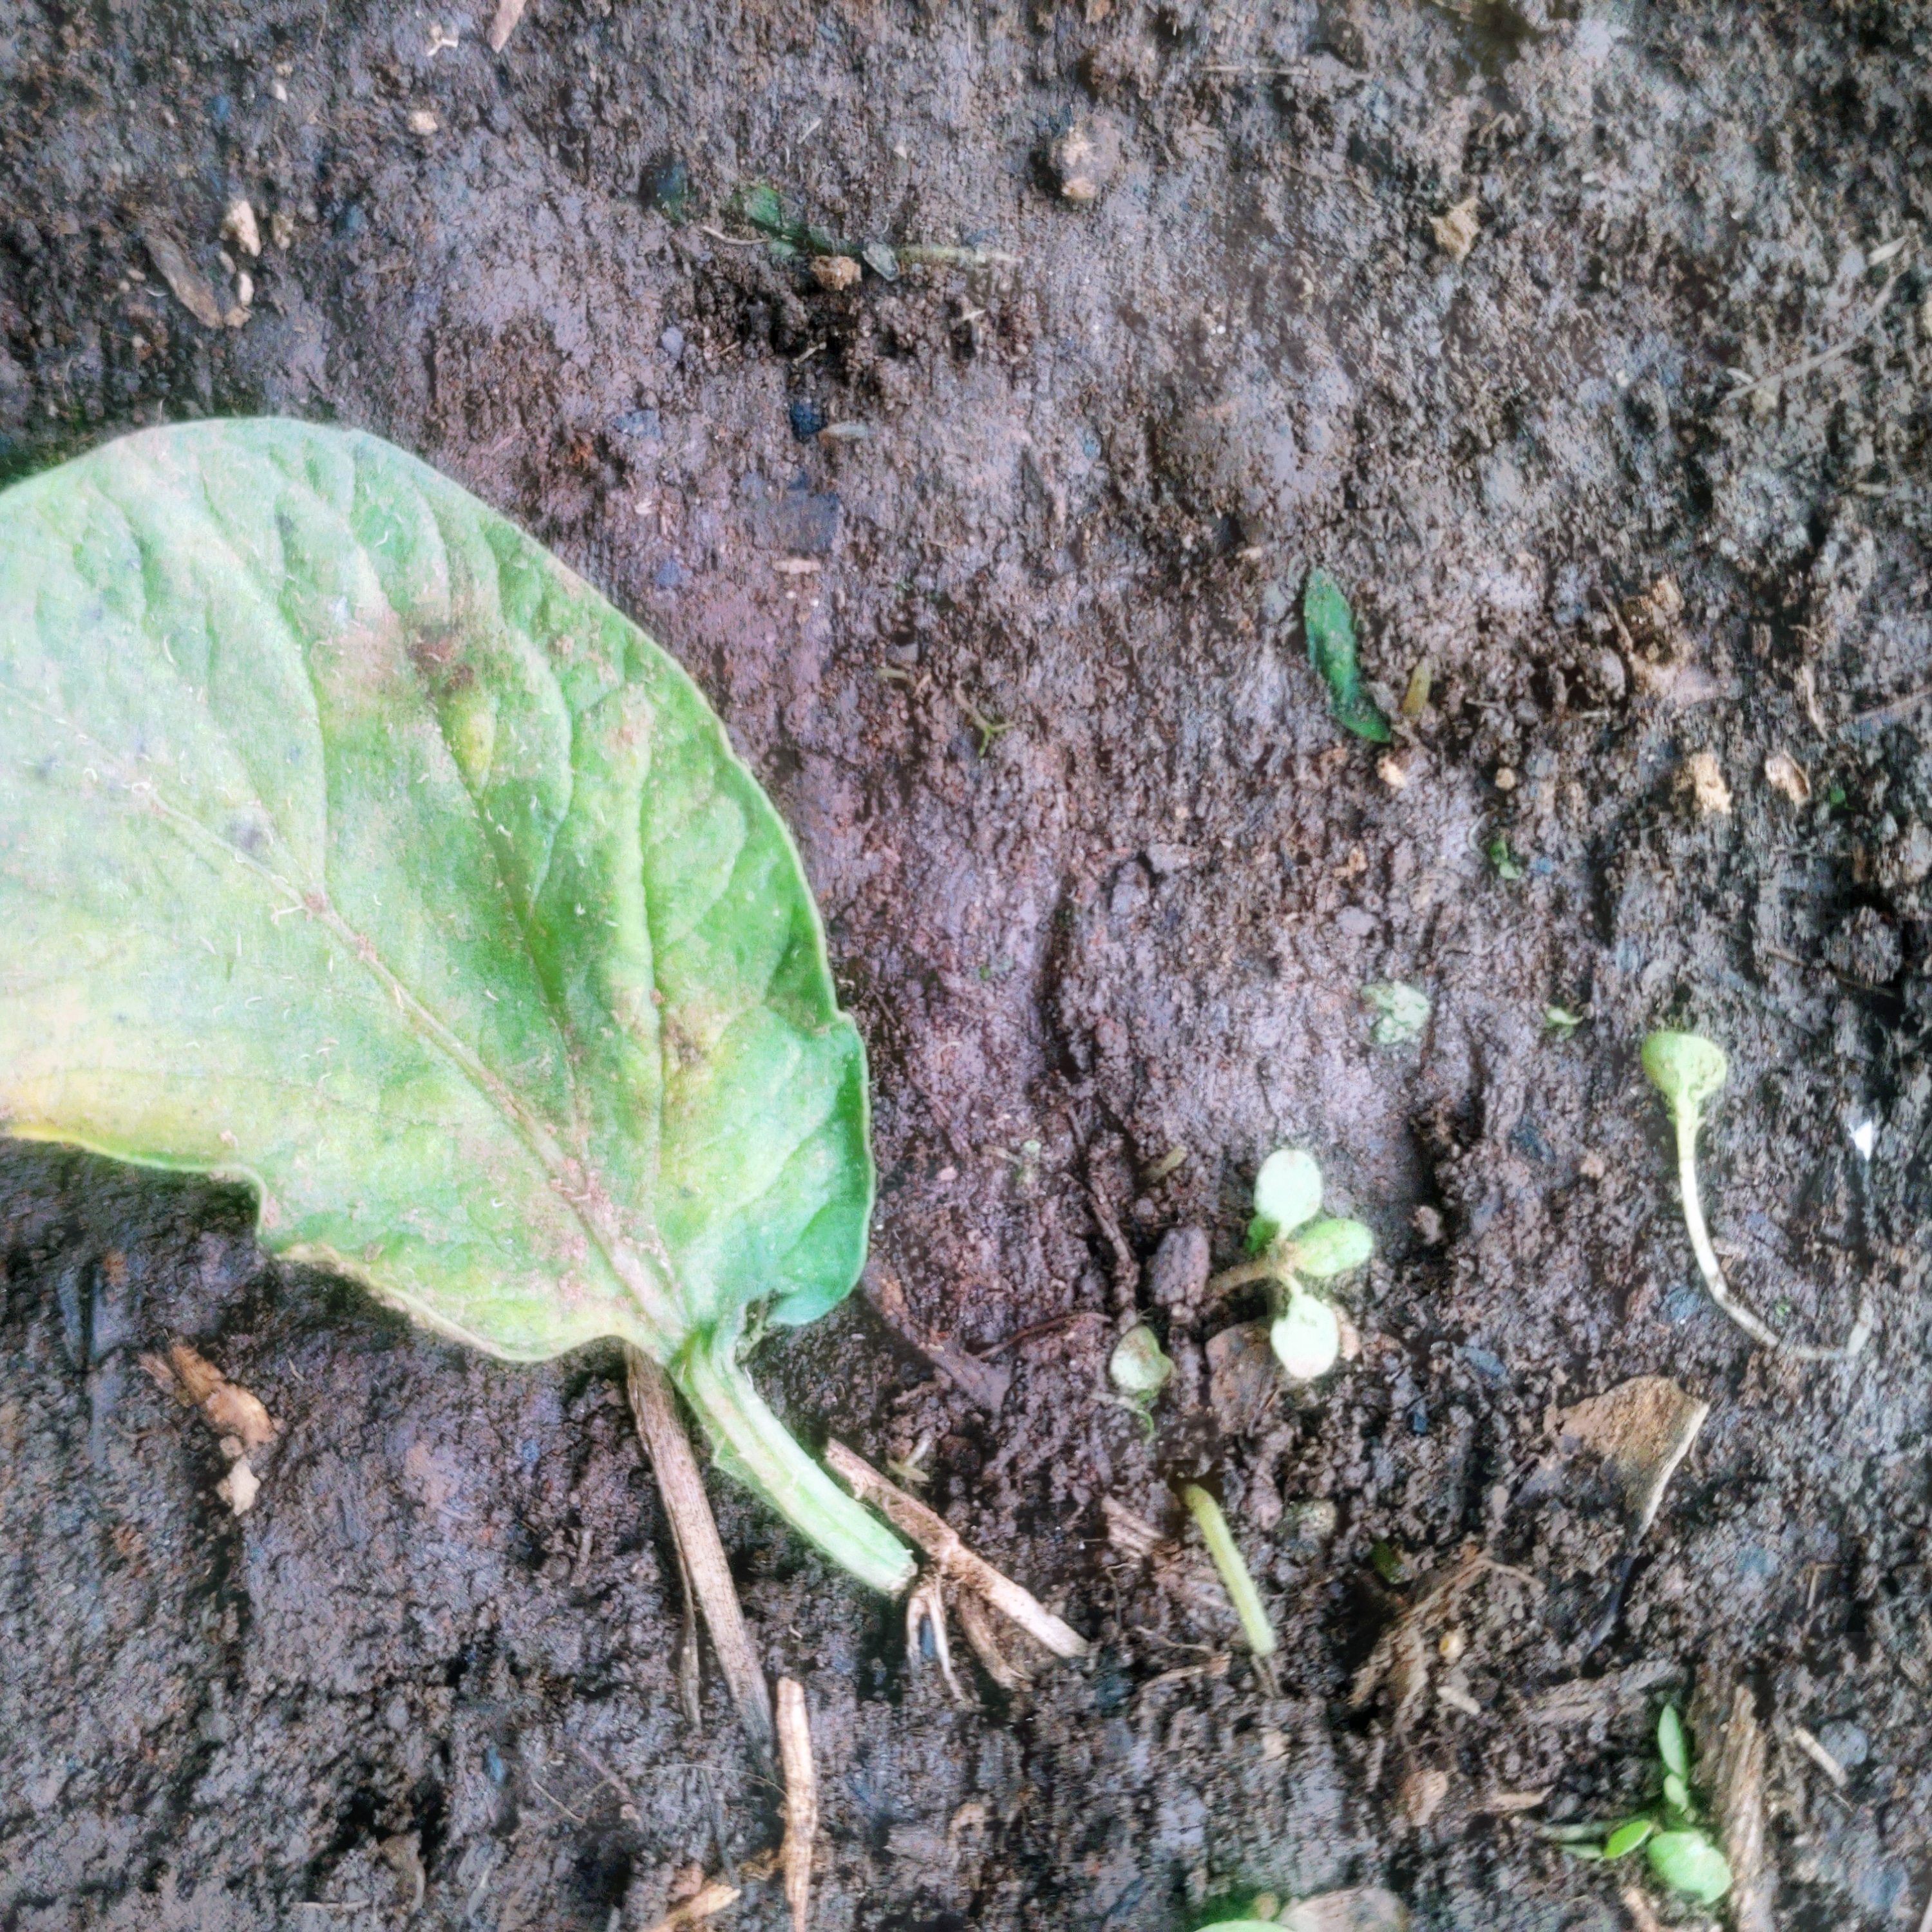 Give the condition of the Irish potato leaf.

late blight
